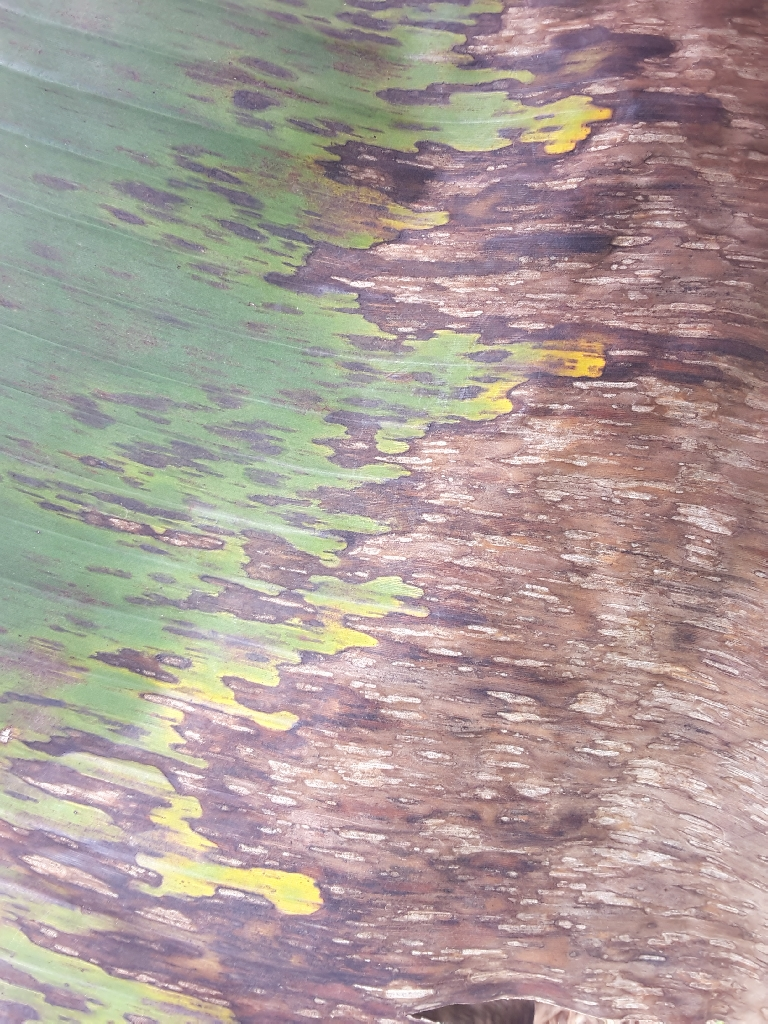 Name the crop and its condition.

banana, black sigatoka
